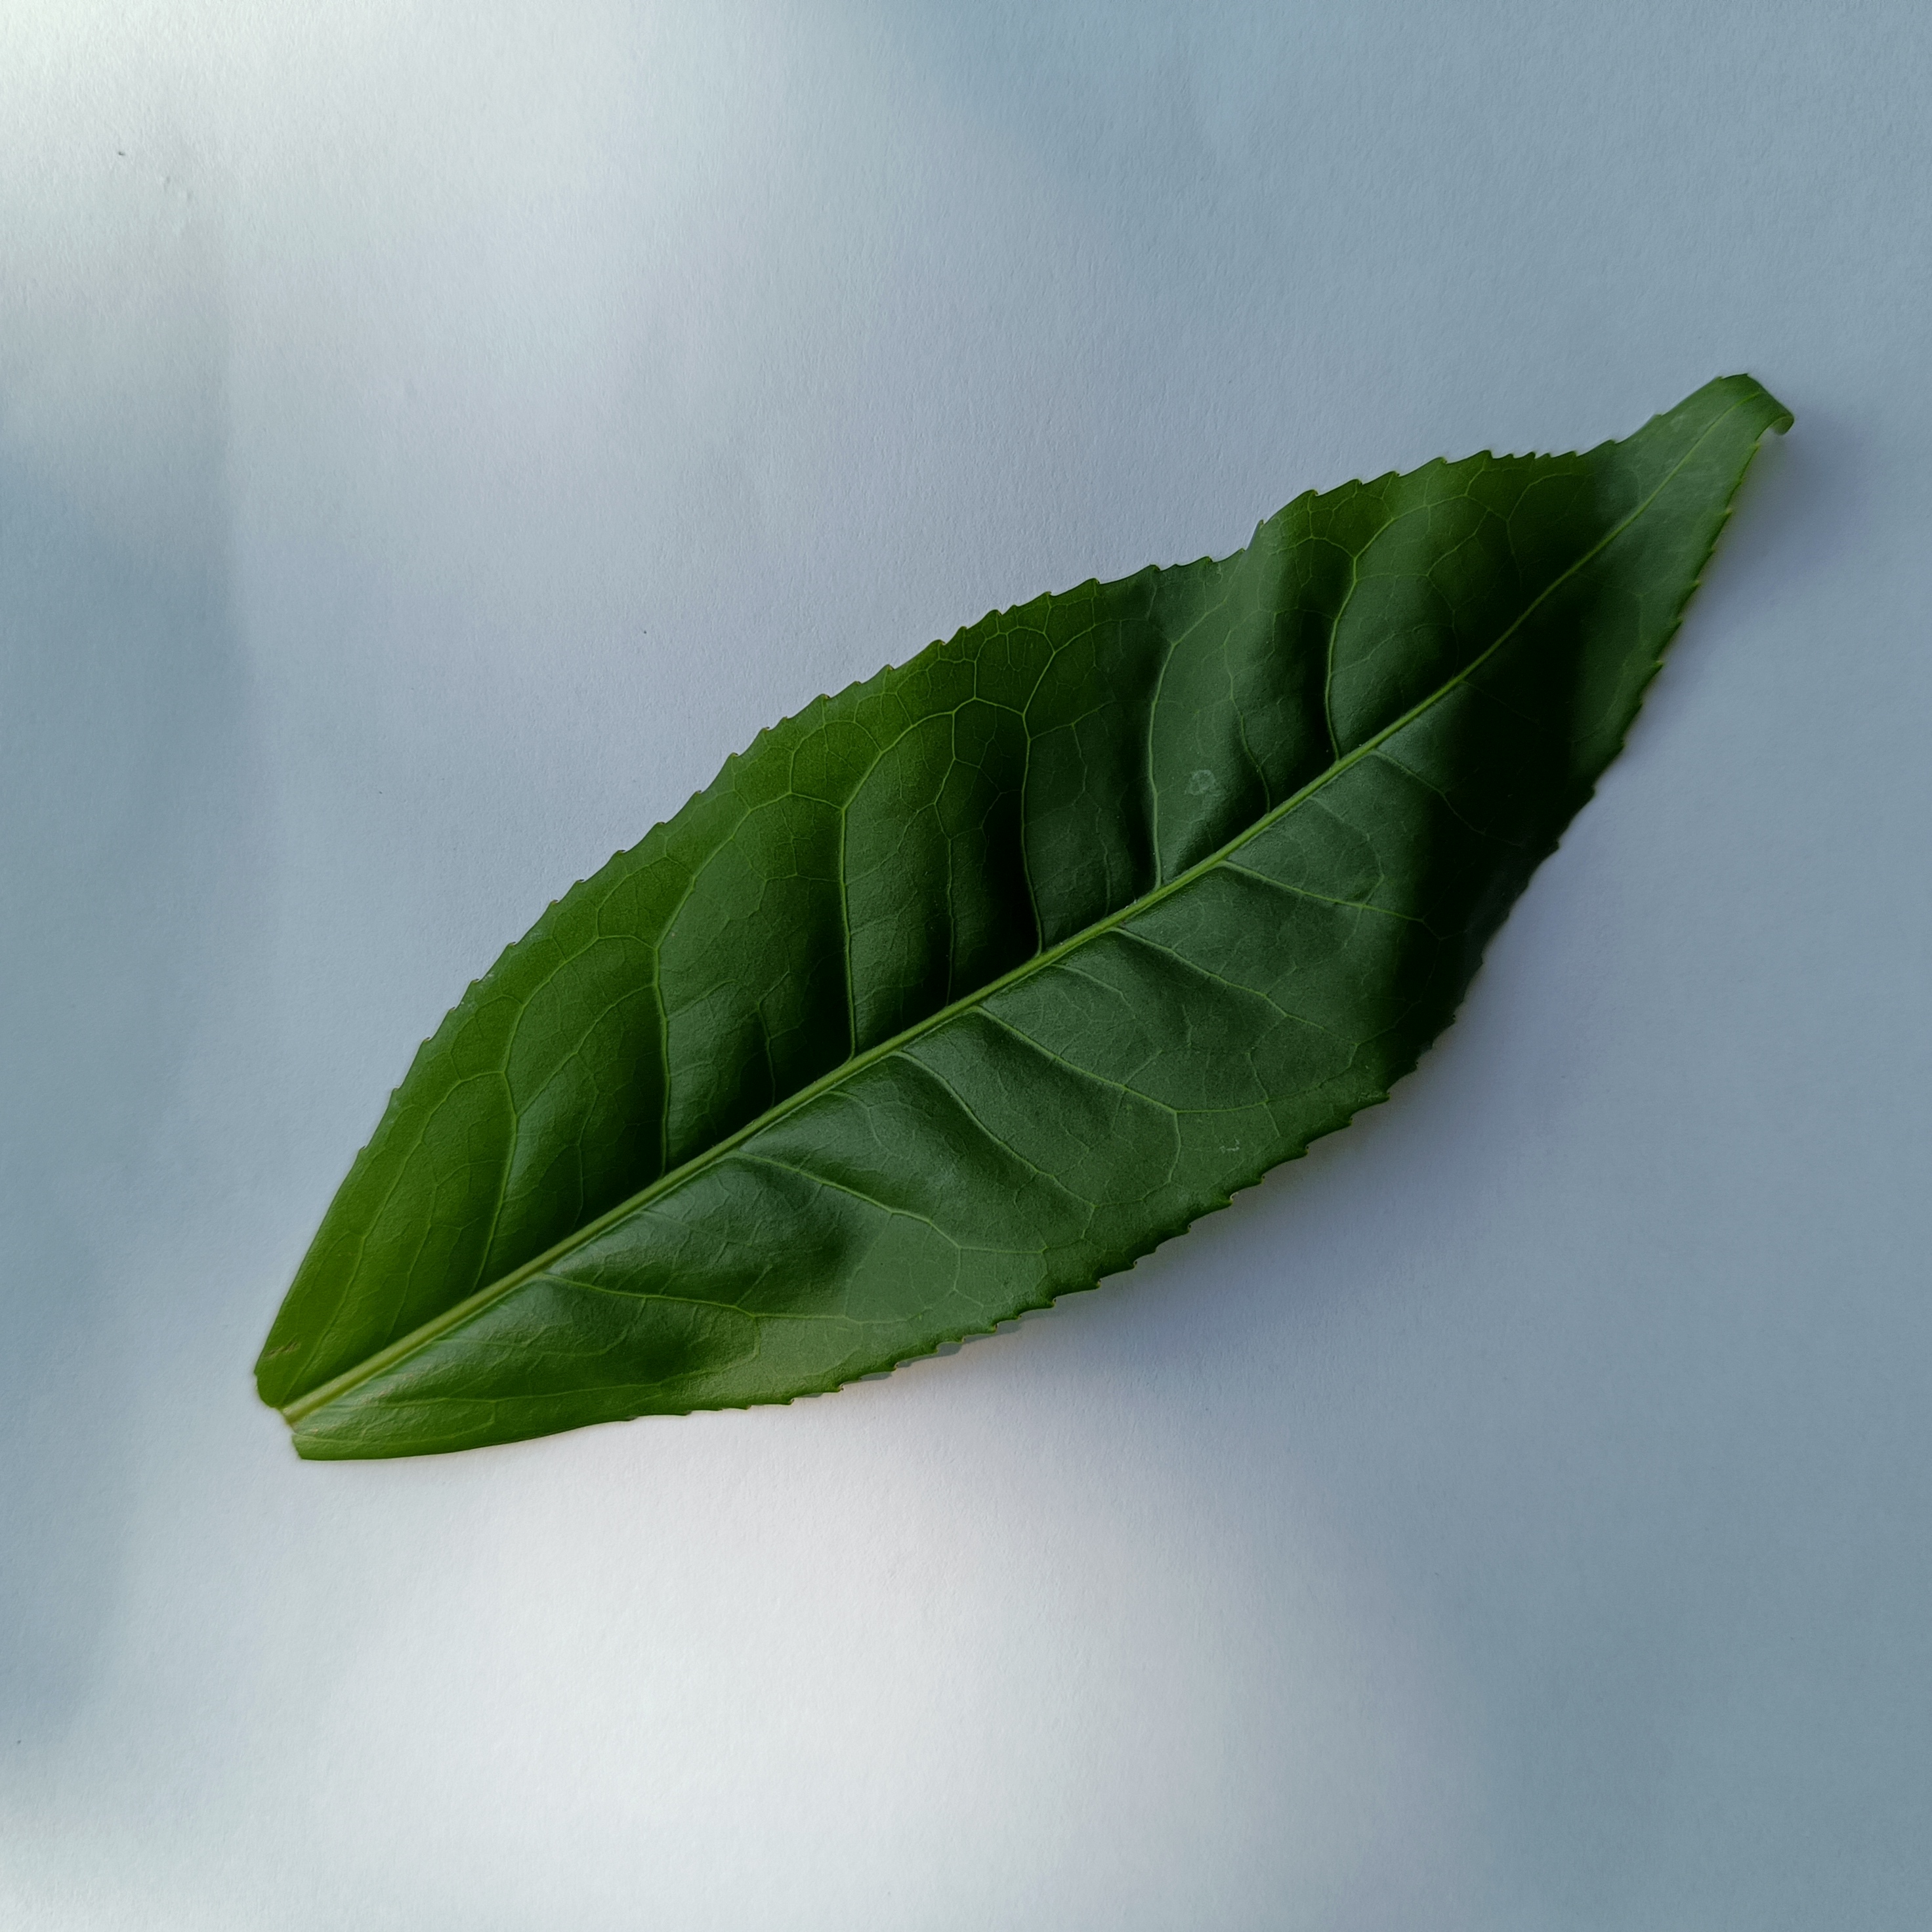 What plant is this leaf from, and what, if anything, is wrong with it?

tea, healthy
